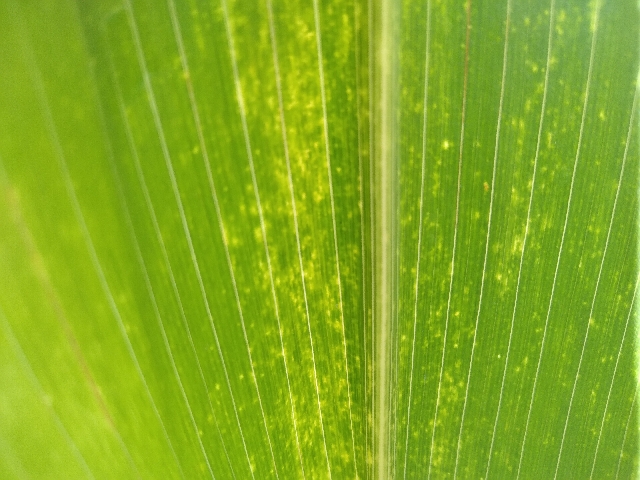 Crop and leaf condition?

maize, maize lethal necrosis
